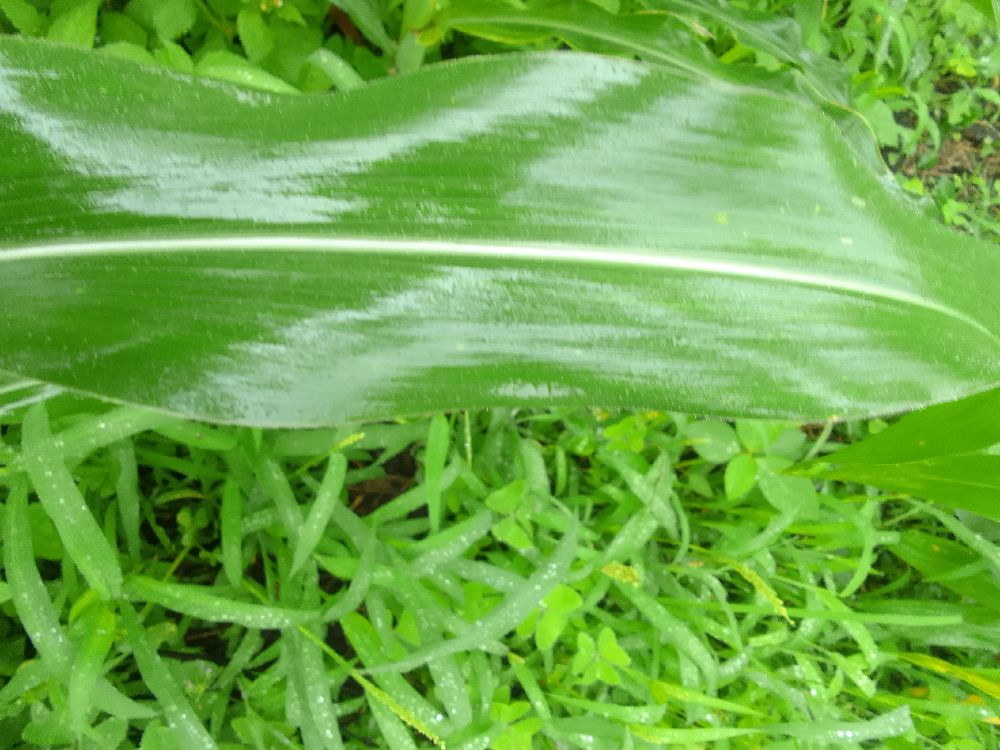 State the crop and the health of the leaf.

maize, healthy
